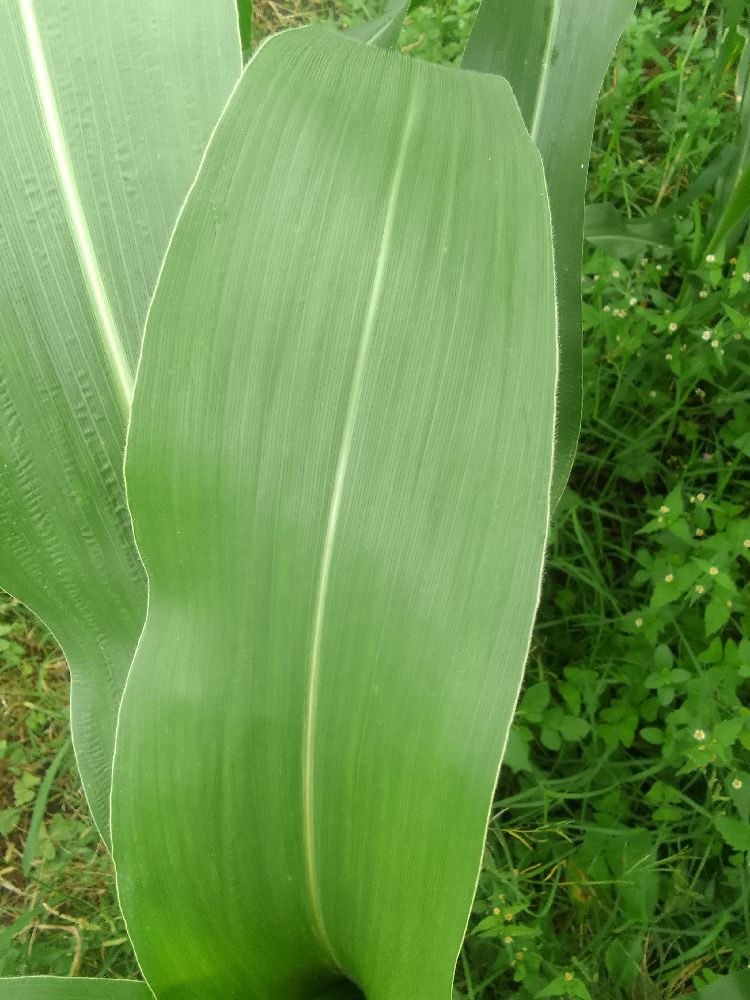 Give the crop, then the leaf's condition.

maize, healthy
